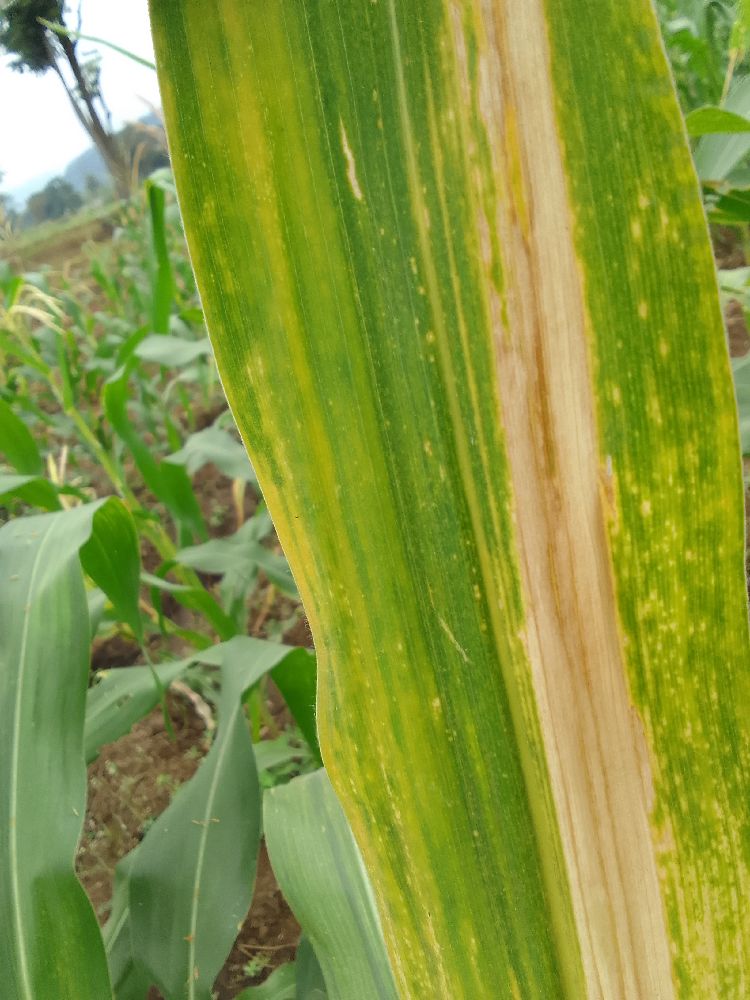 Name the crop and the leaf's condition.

maize, maize lethal necrosis
